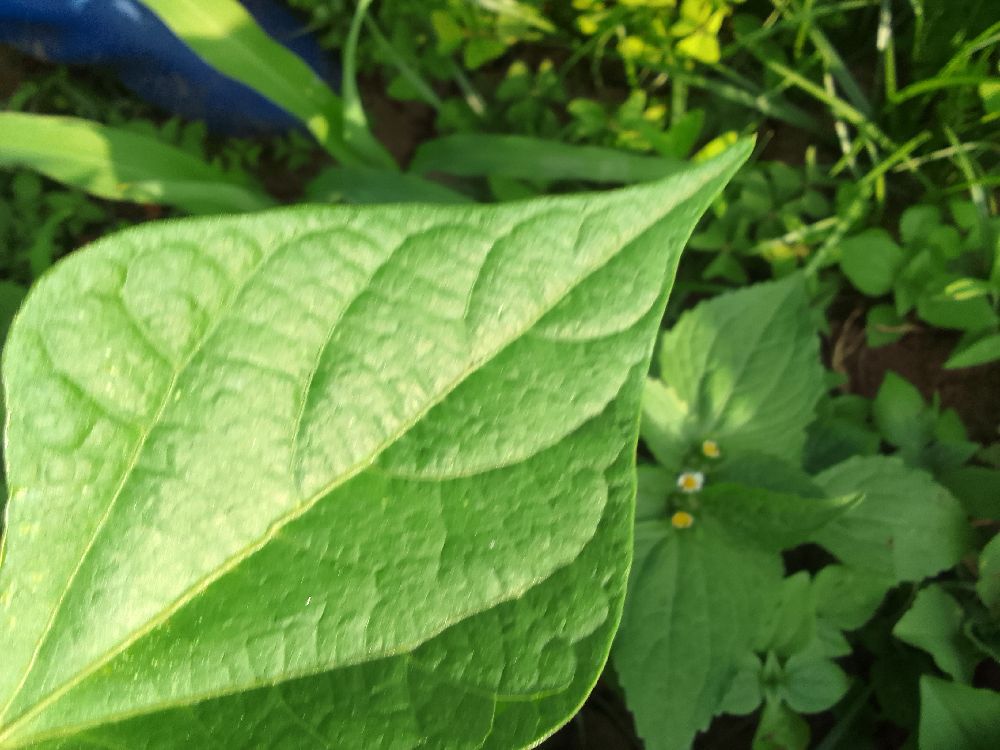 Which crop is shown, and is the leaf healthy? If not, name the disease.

common bean, healthy
